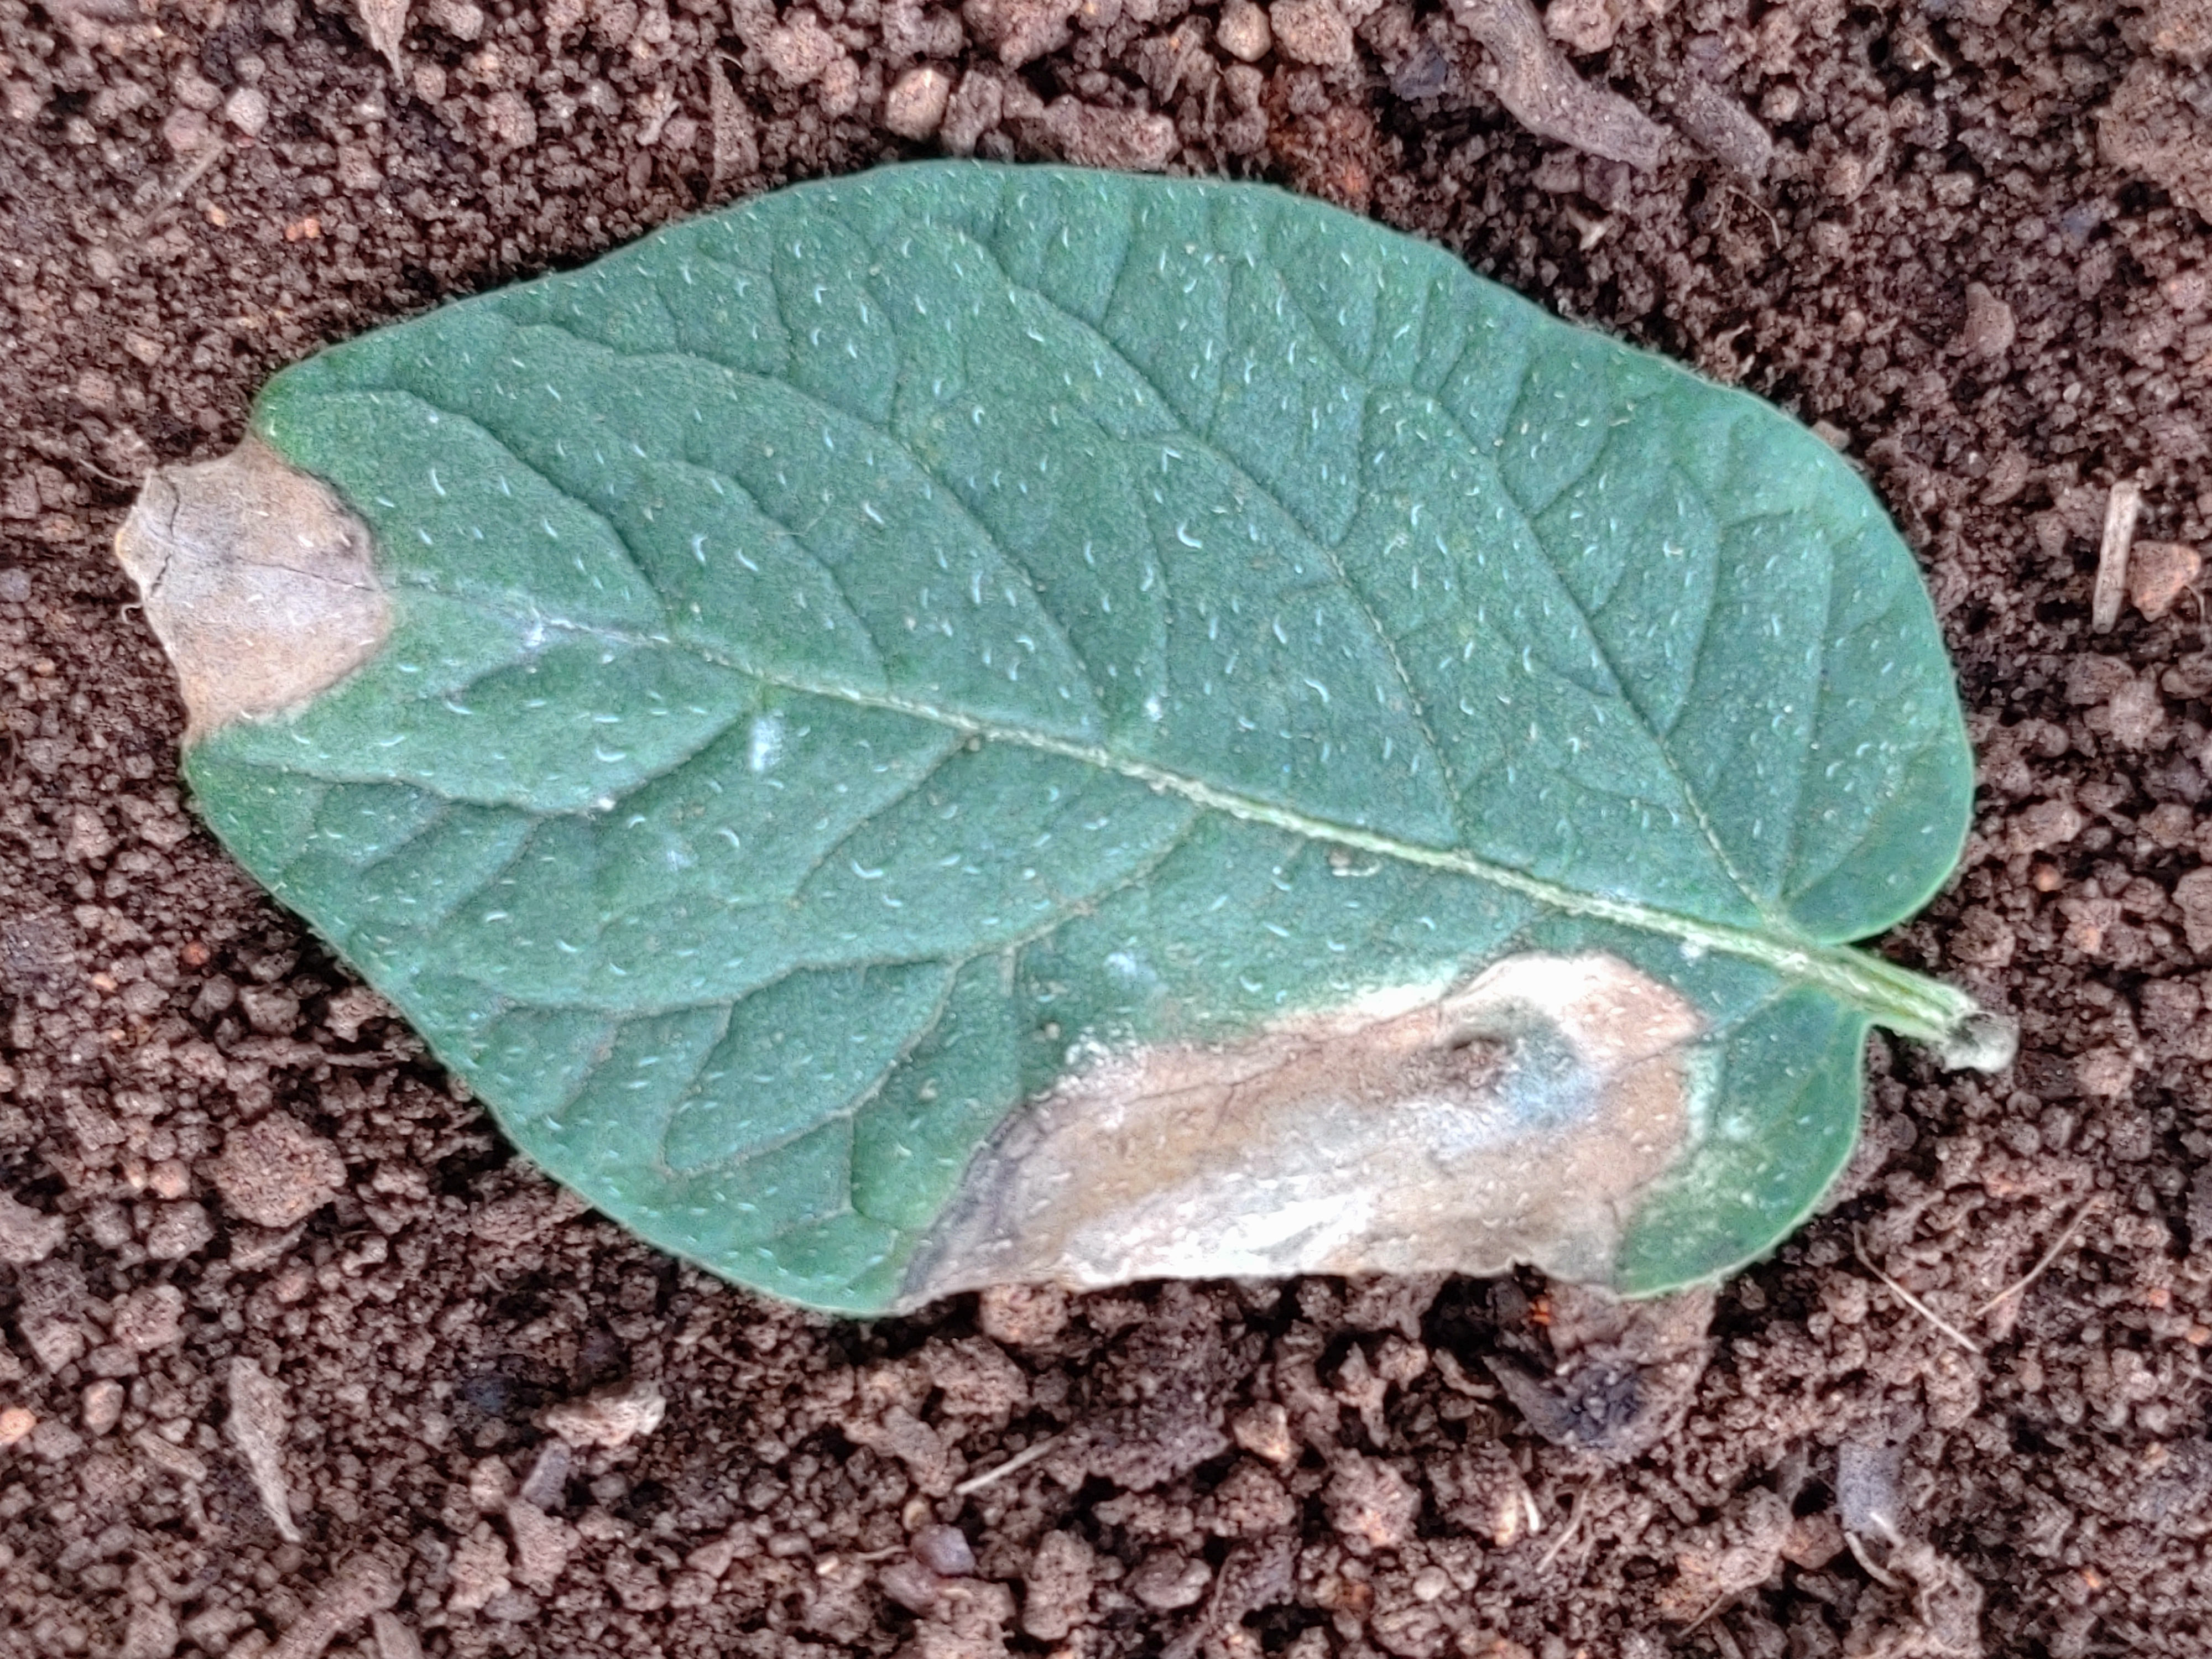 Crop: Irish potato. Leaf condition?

early blight
